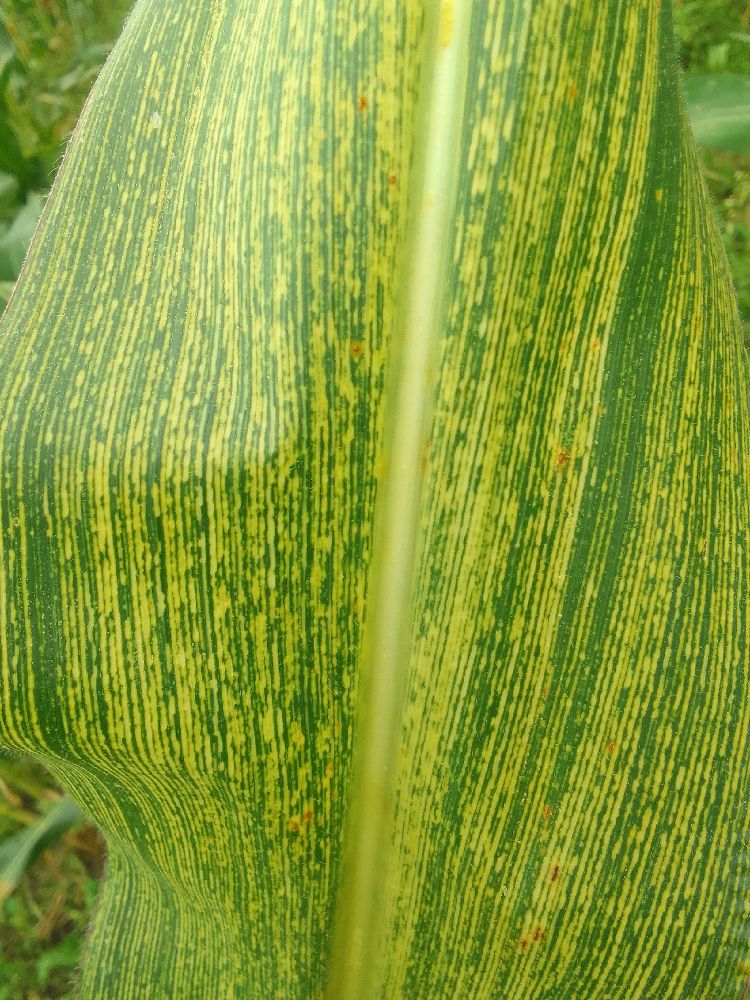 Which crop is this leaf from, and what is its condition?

maize, maize streak virus
